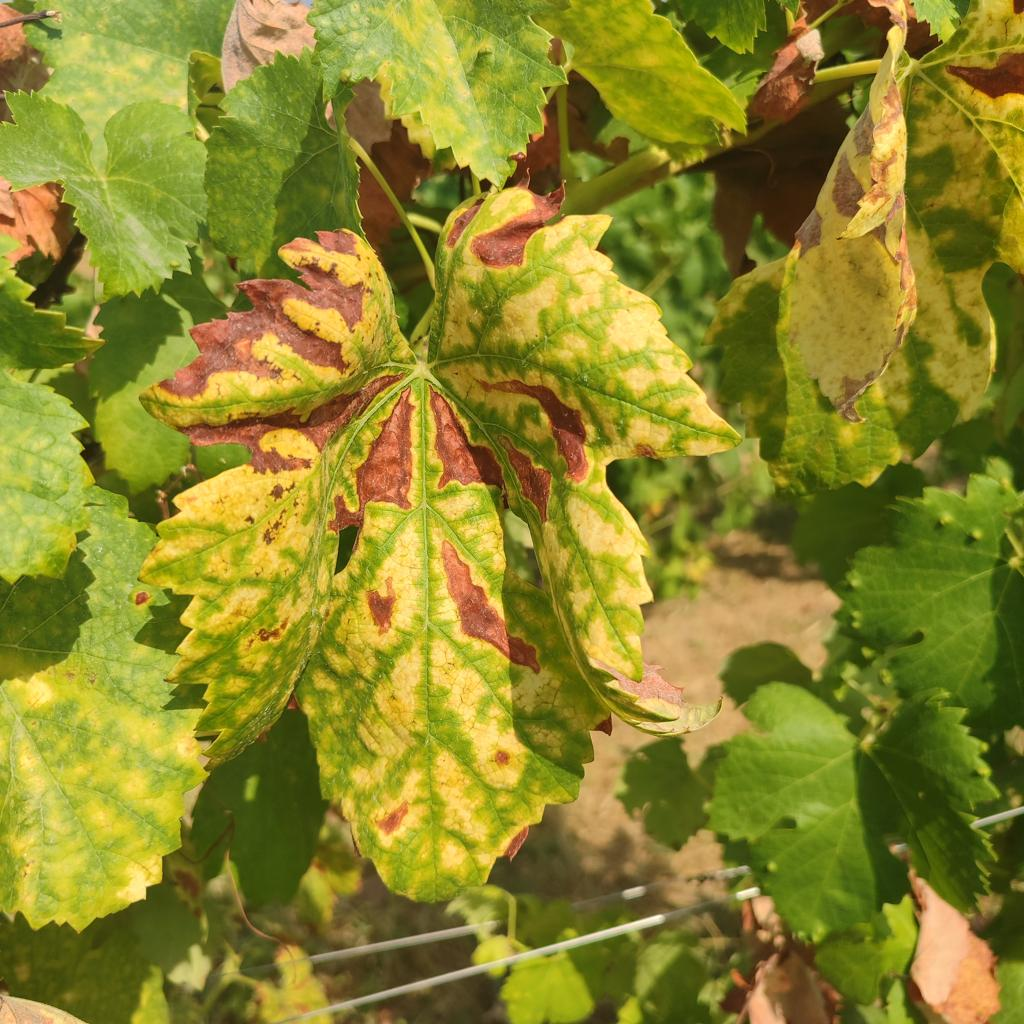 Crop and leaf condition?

grapevine, esca complex
